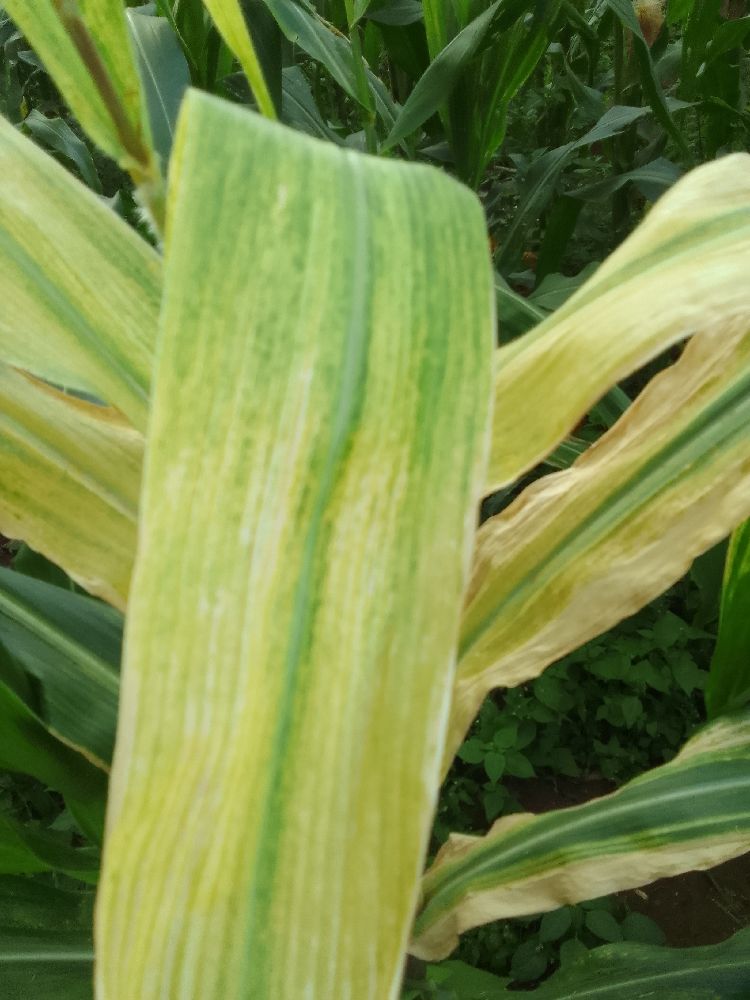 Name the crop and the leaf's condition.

maize, maize lethal necrosis
